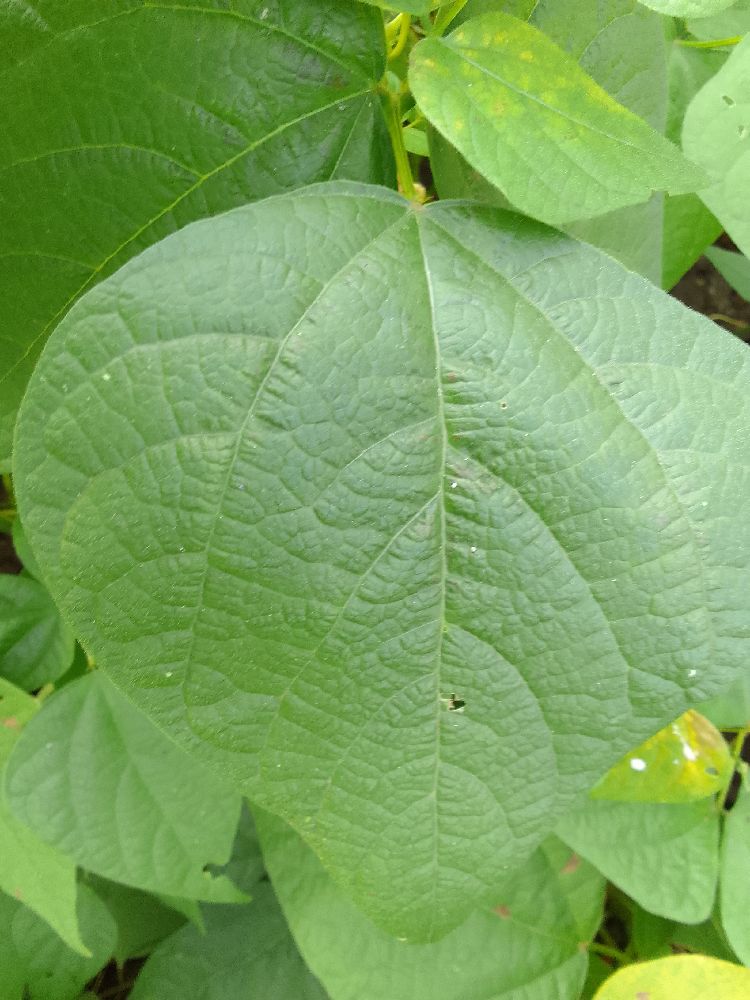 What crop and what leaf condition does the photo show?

common bean, healthy
